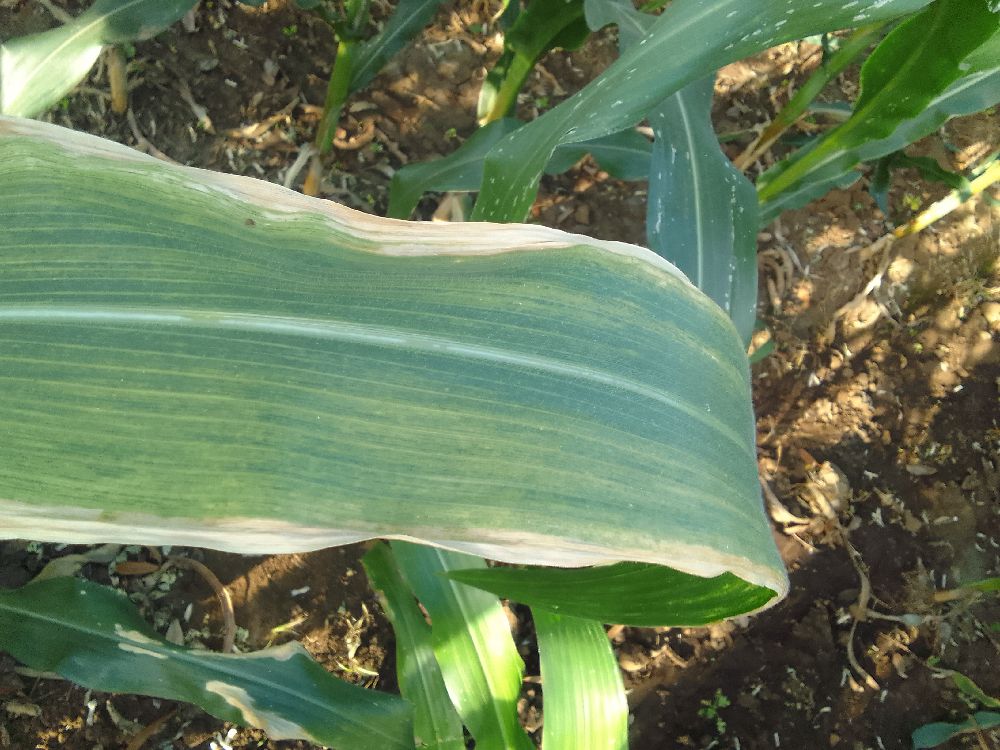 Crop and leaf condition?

maize, maize lethal necrosis
